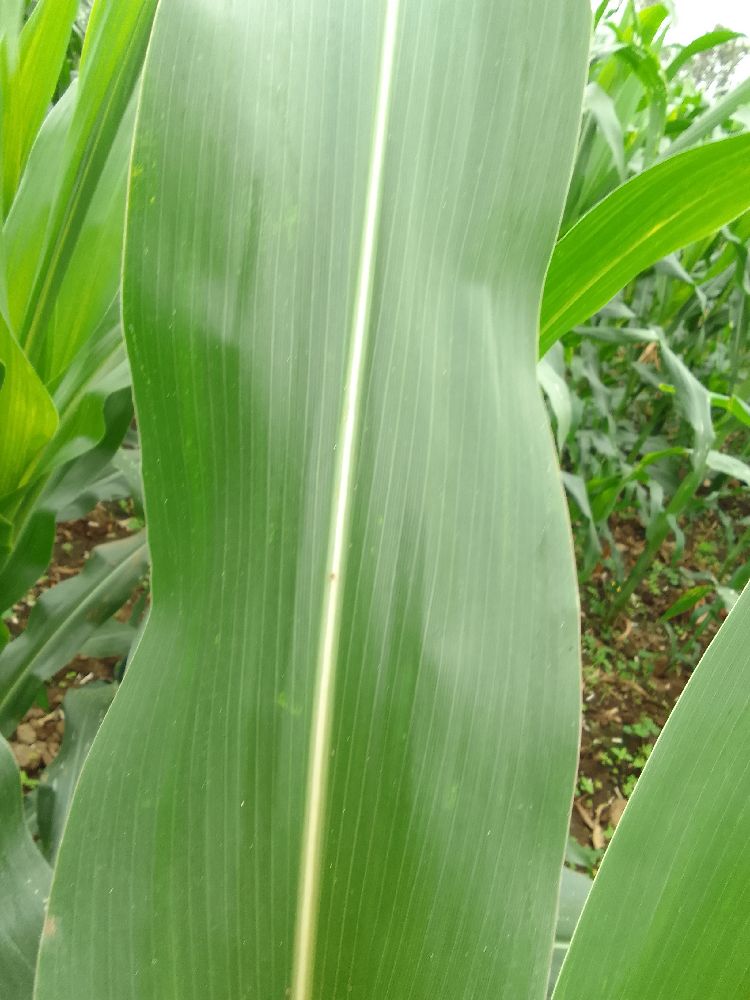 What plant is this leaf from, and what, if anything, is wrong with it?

maize, healthy
